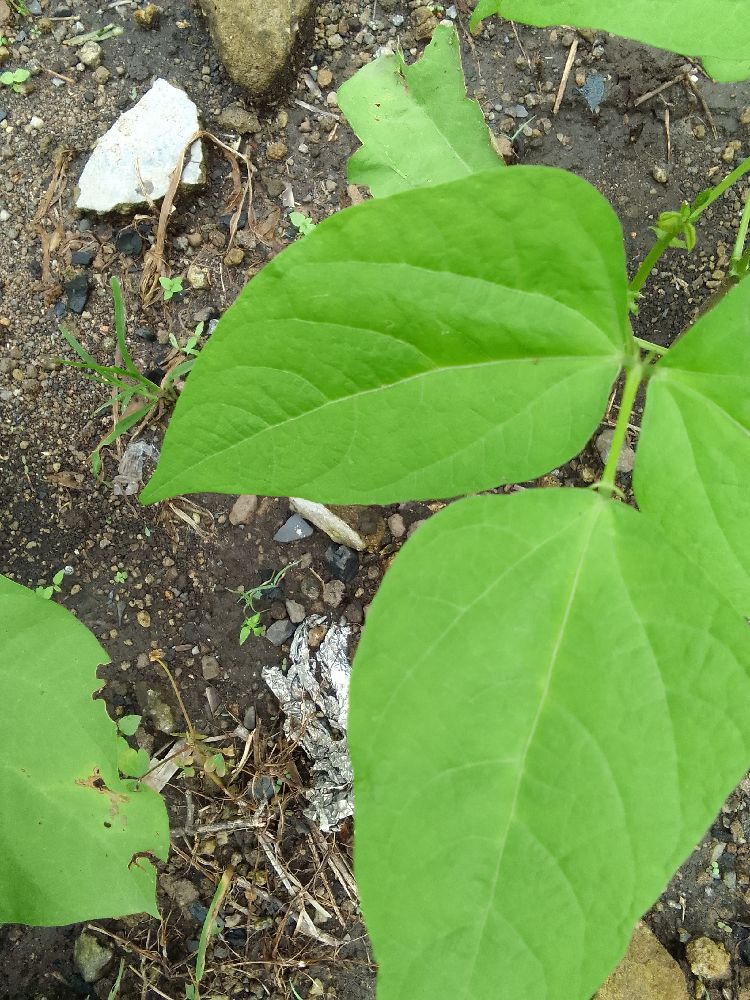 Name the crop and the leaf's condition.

common bean, healthy
